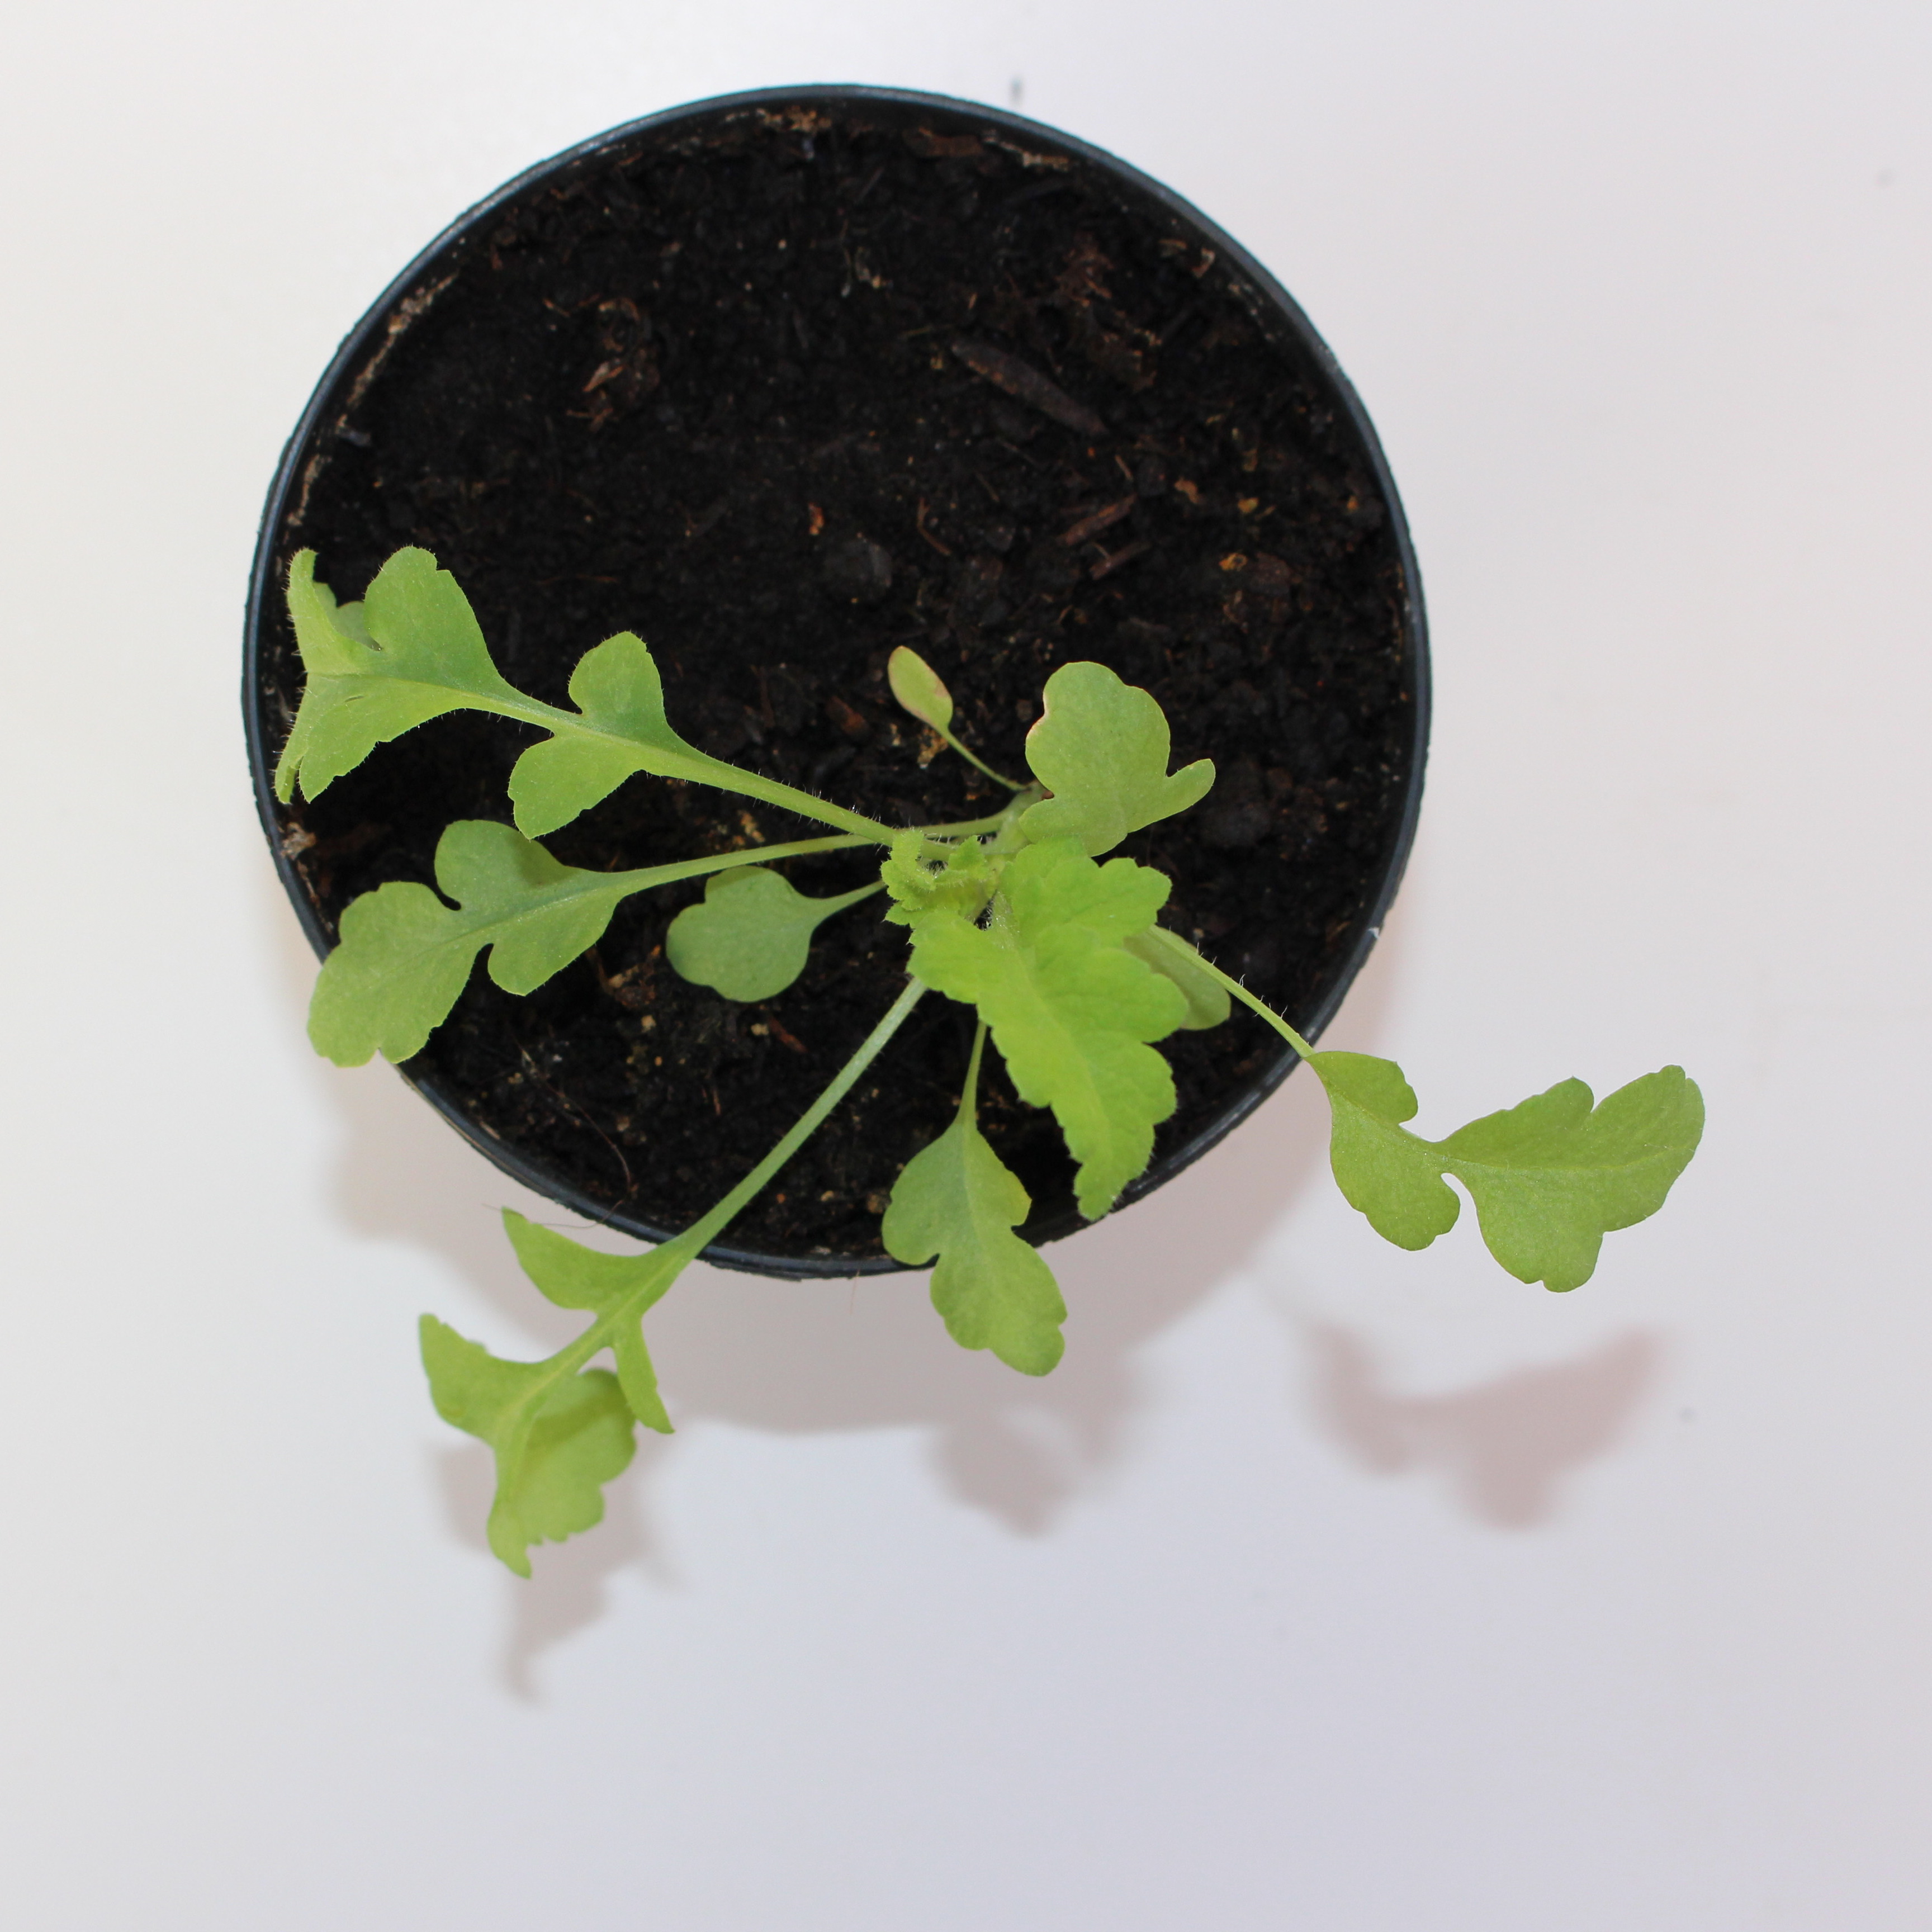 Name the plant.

Papaver rhoeas
